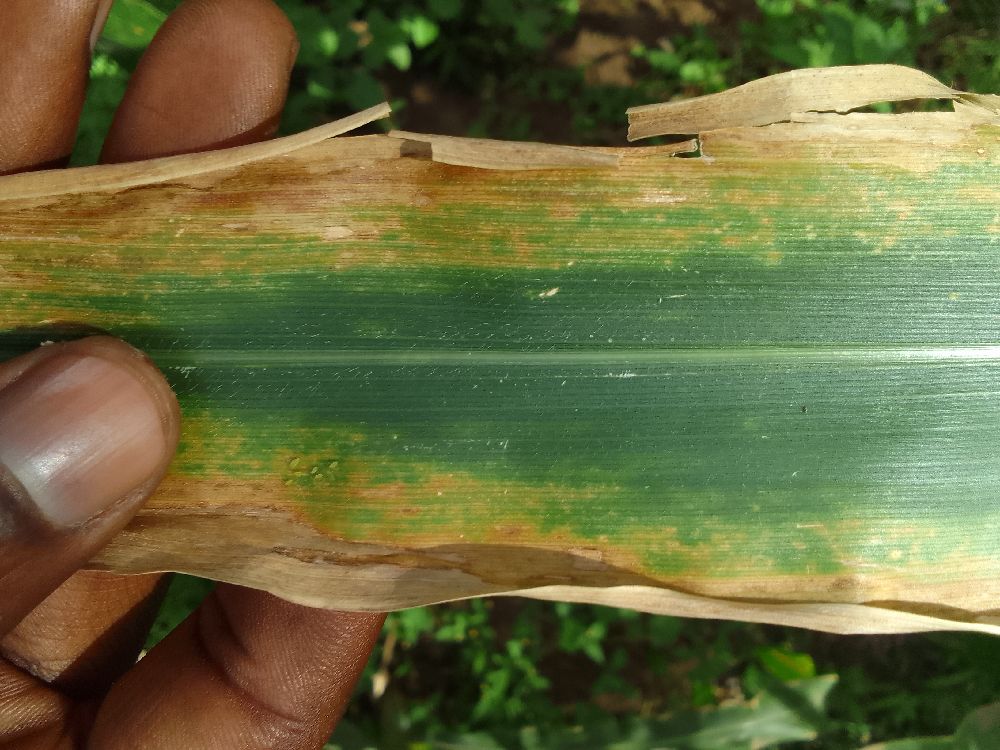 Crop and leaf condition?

maize, maize lethal necrosis
